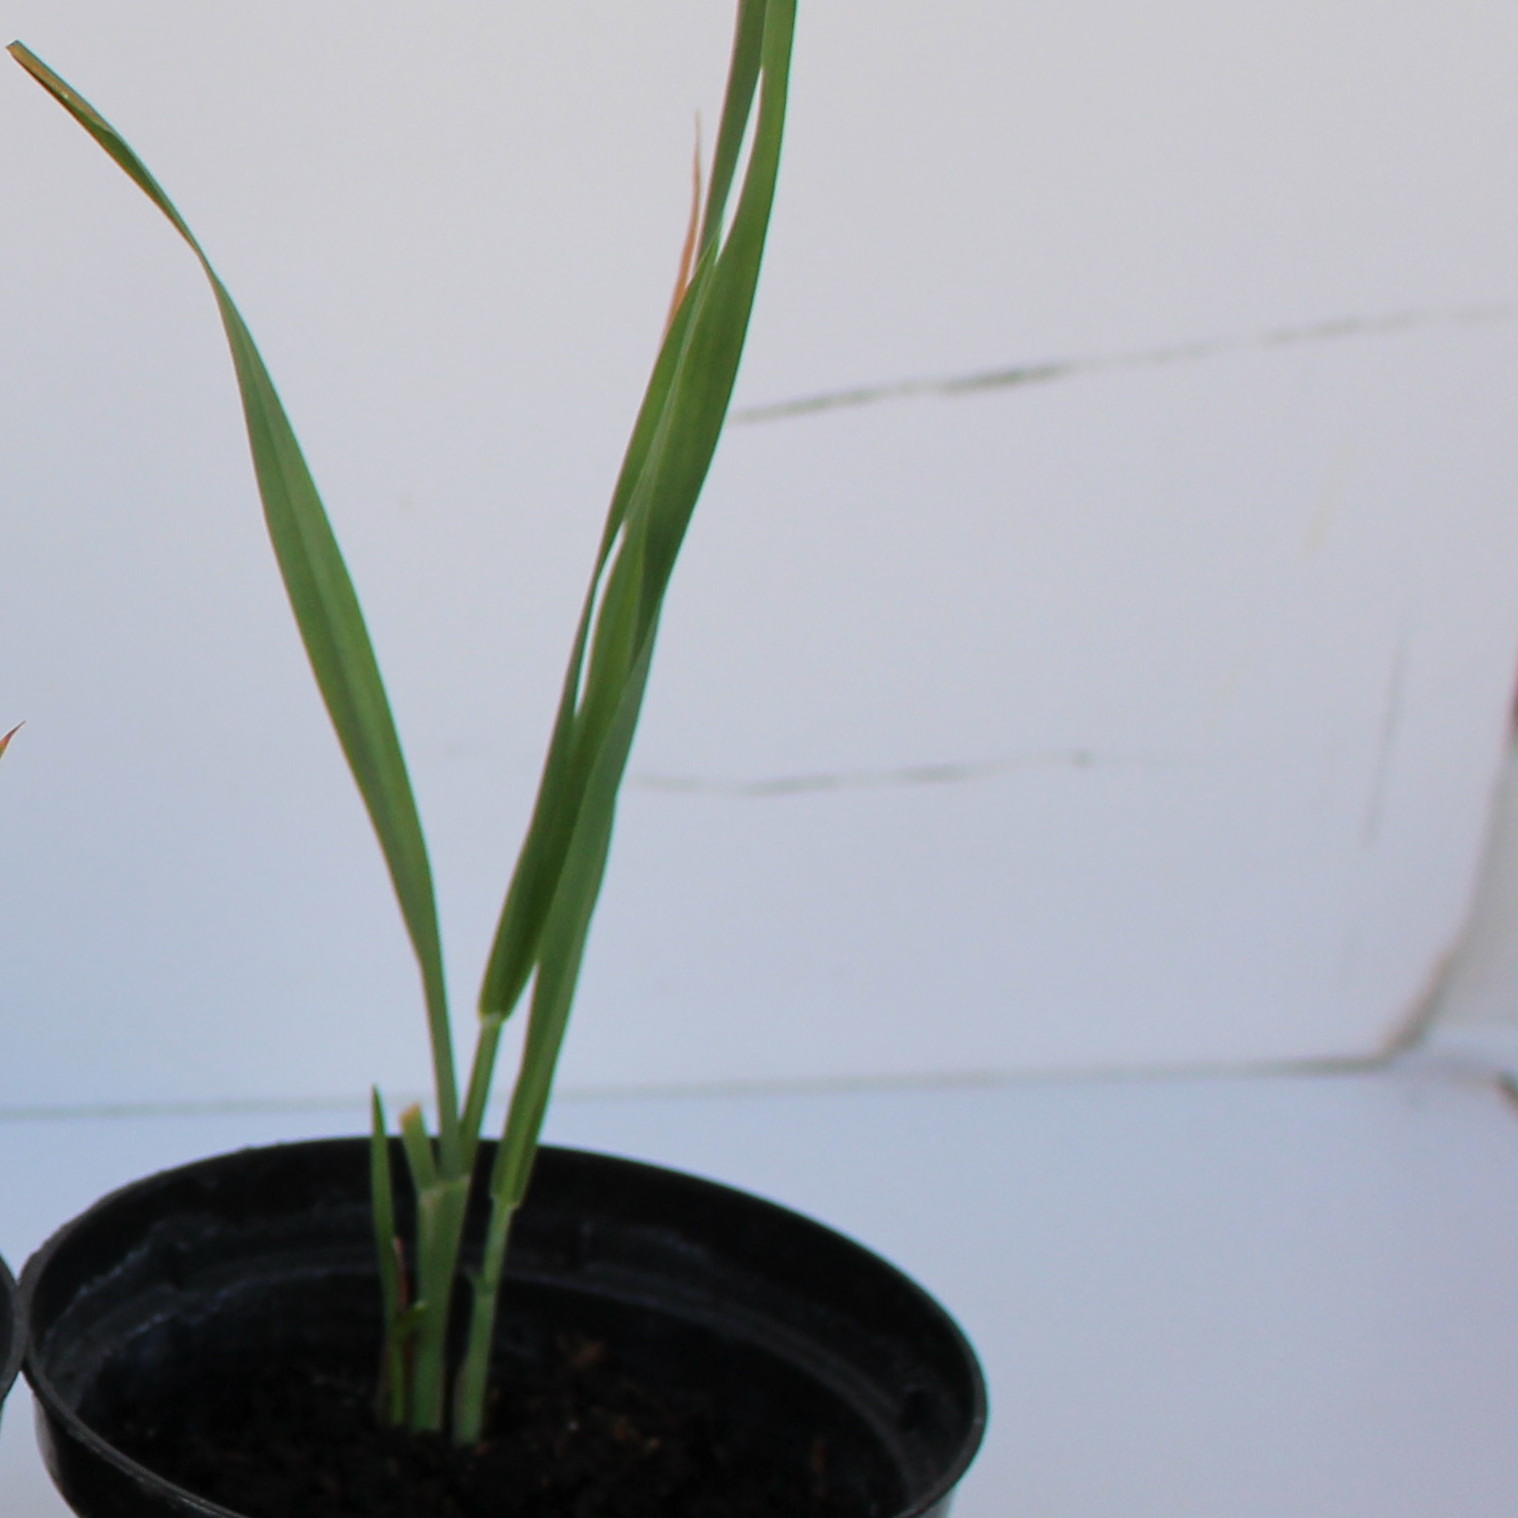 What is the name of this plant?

Avena sterilis
